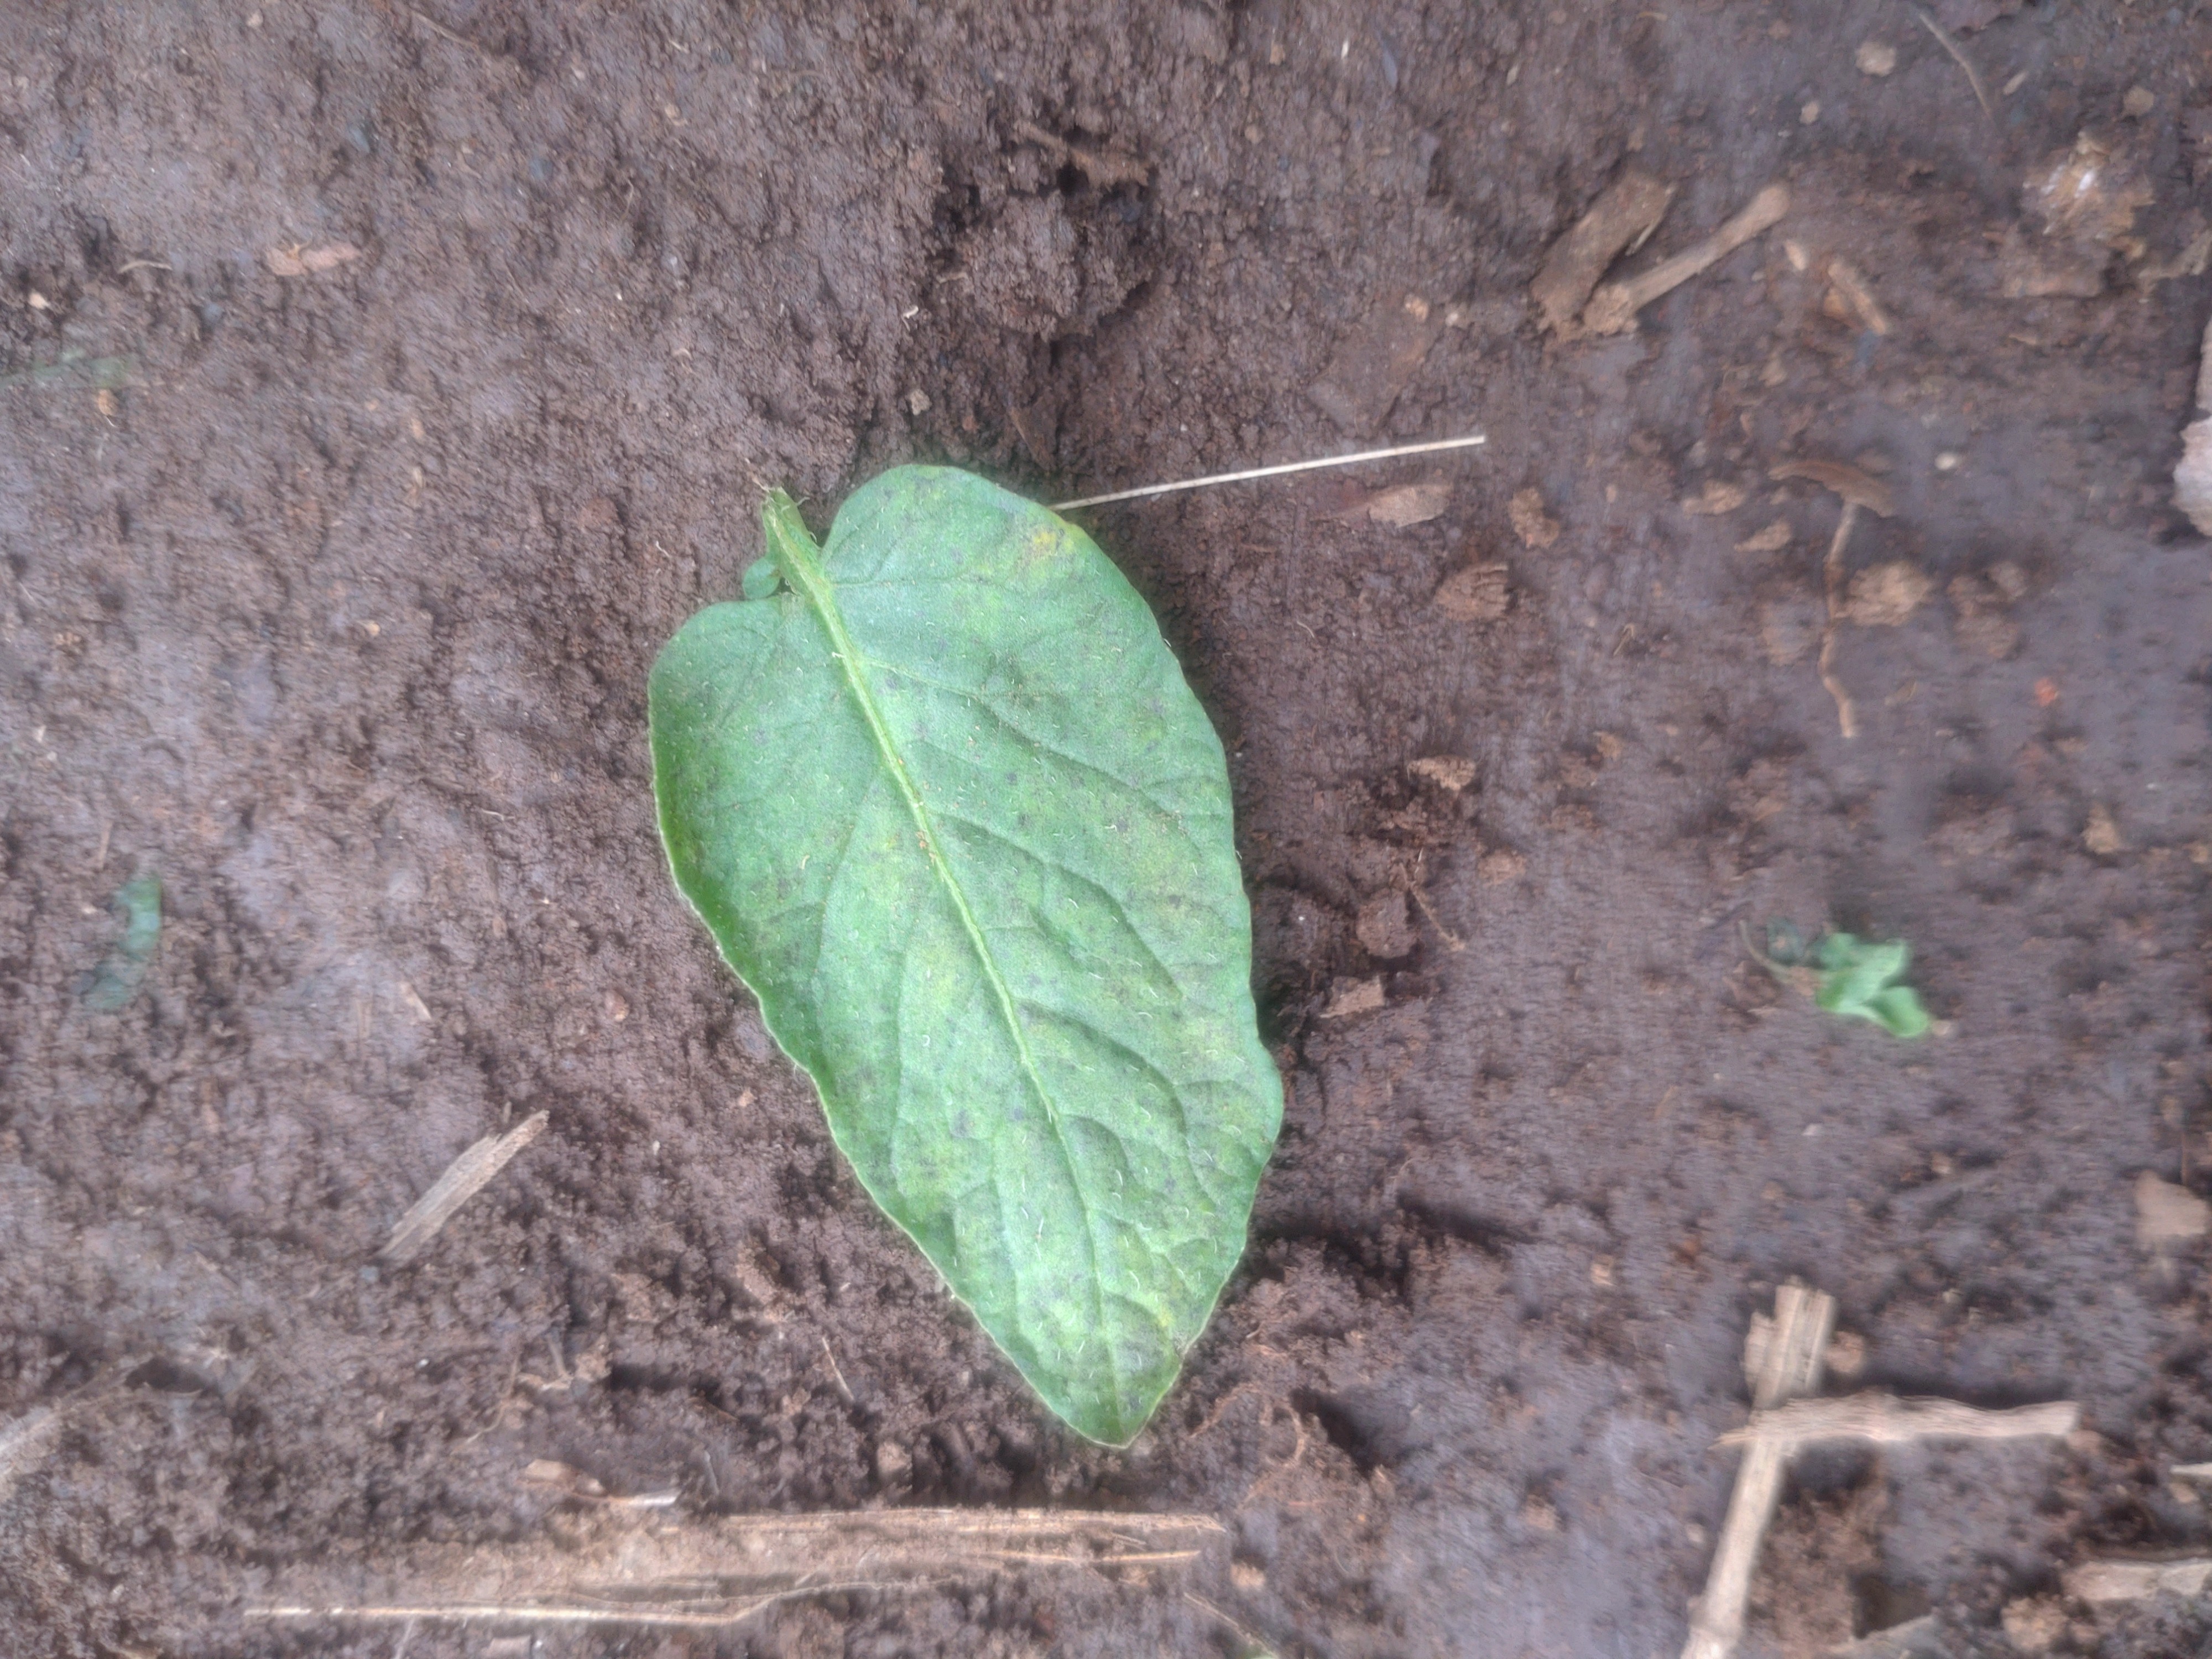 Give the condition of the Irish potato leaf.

late blight
